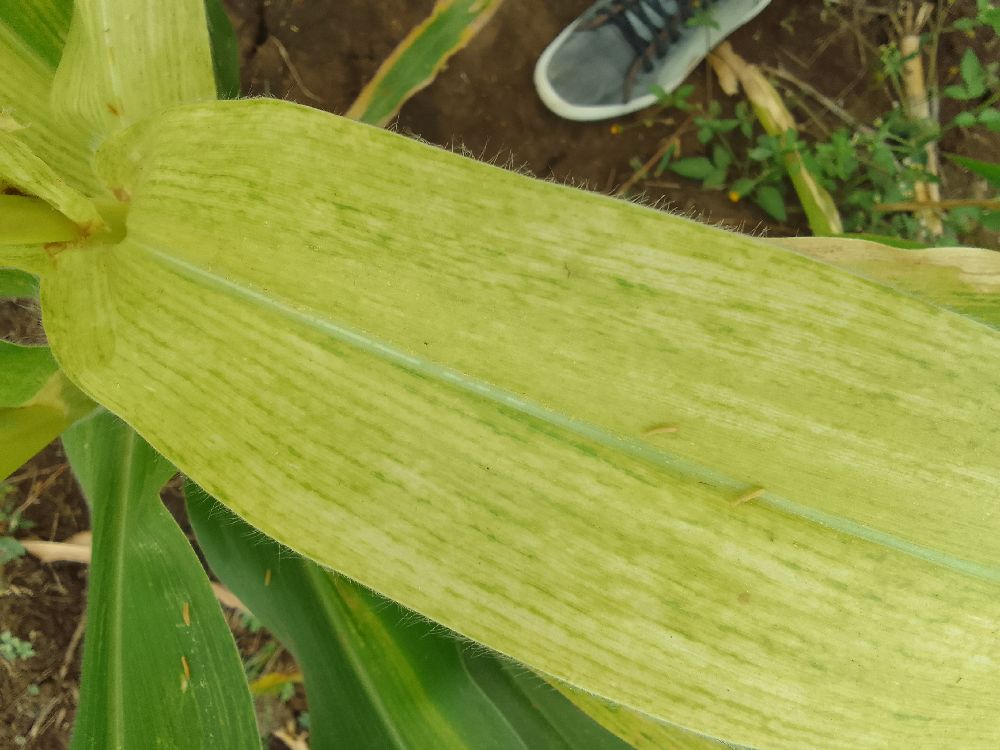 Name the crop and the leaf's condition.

maize, maize lethal necrosis
